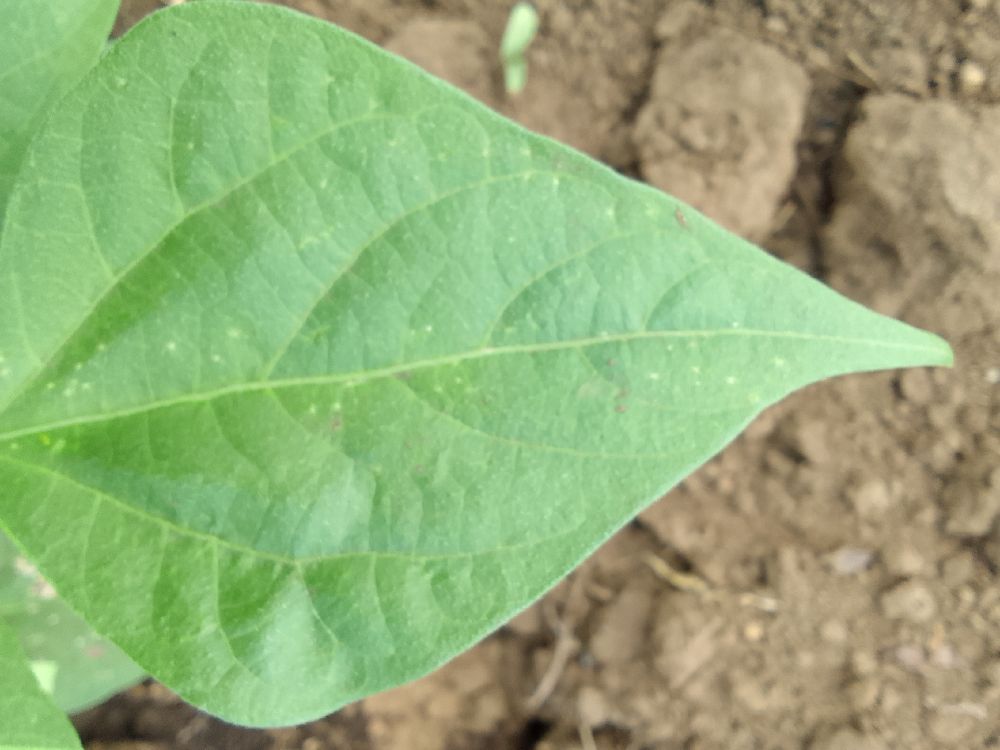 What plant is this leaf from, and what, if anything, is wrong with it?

common bean, healthy
